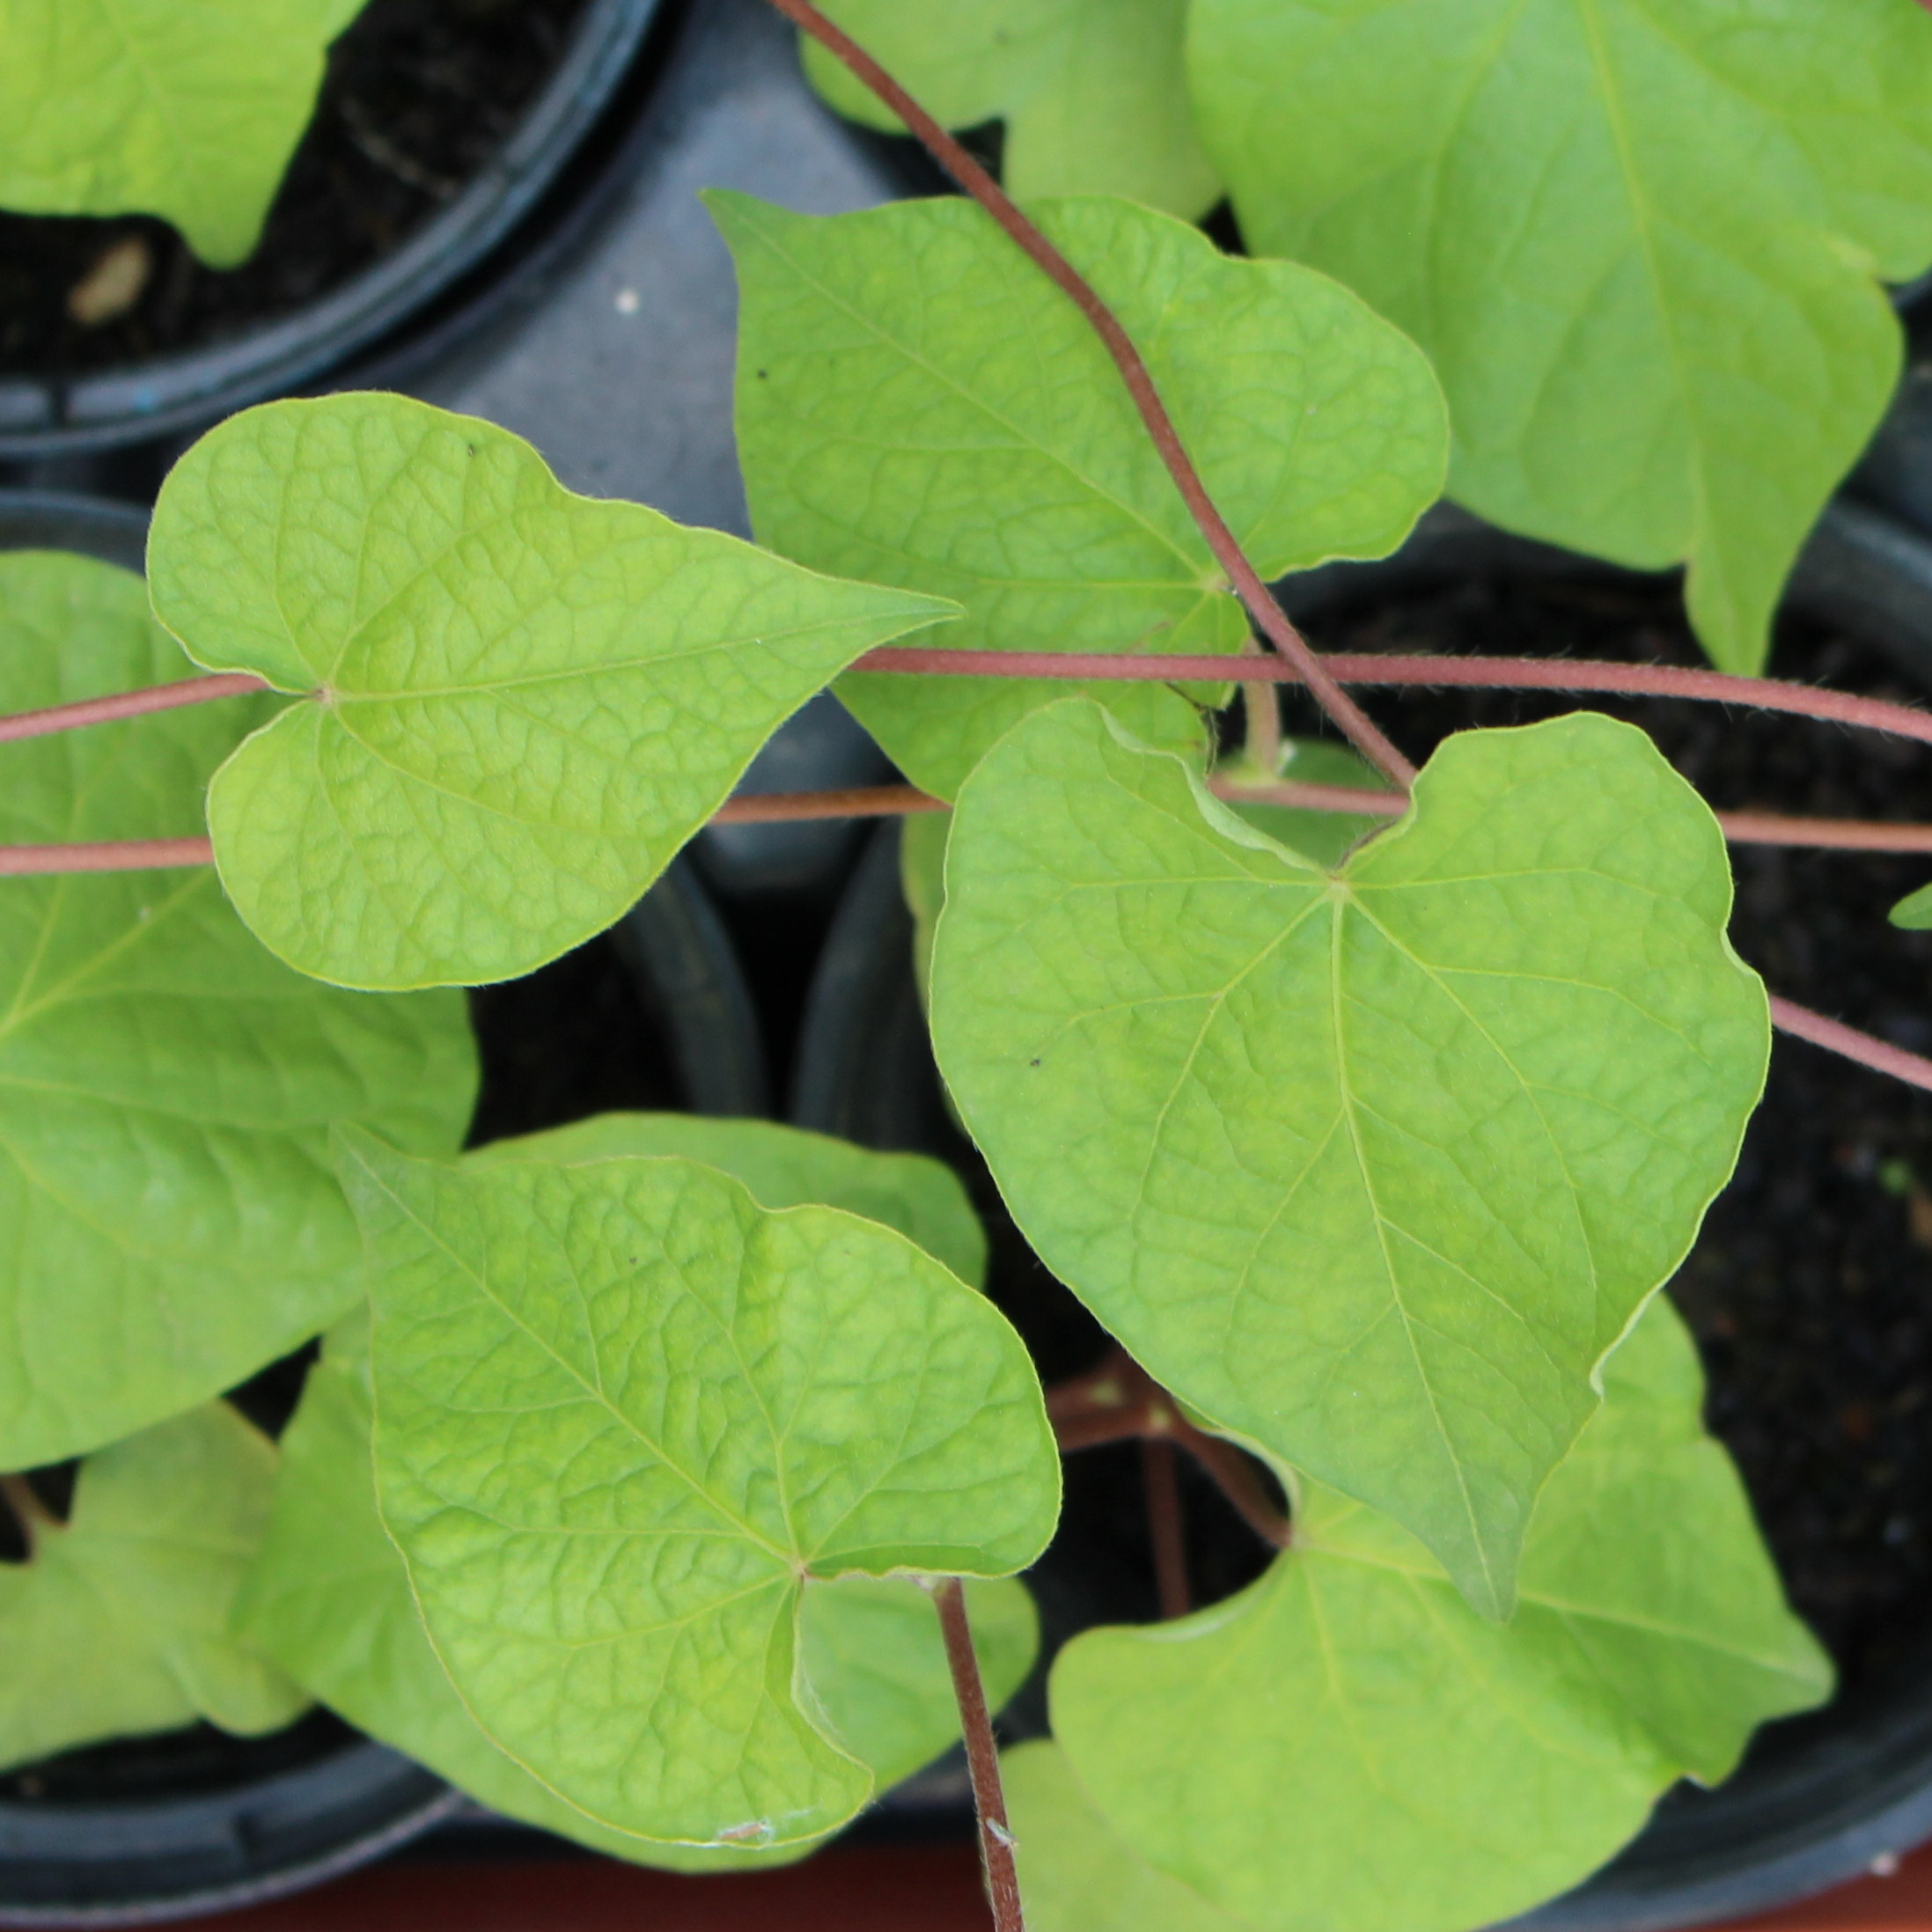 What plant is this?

Convolvulus arvensis
